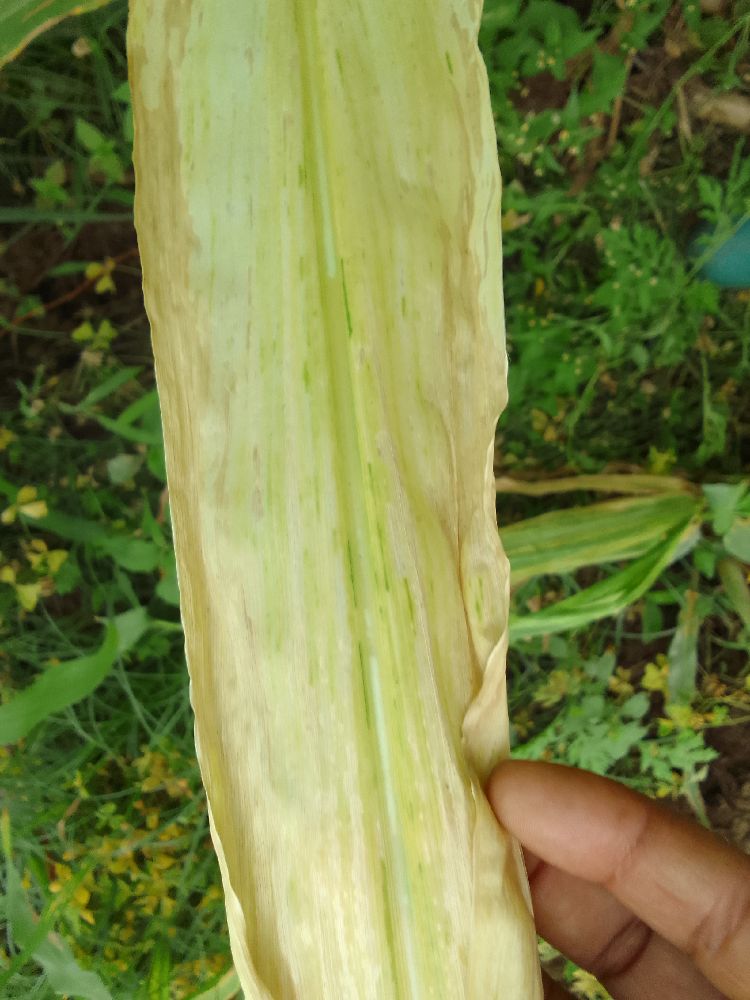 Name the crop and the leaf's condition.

maize, maize lethal necrosis
